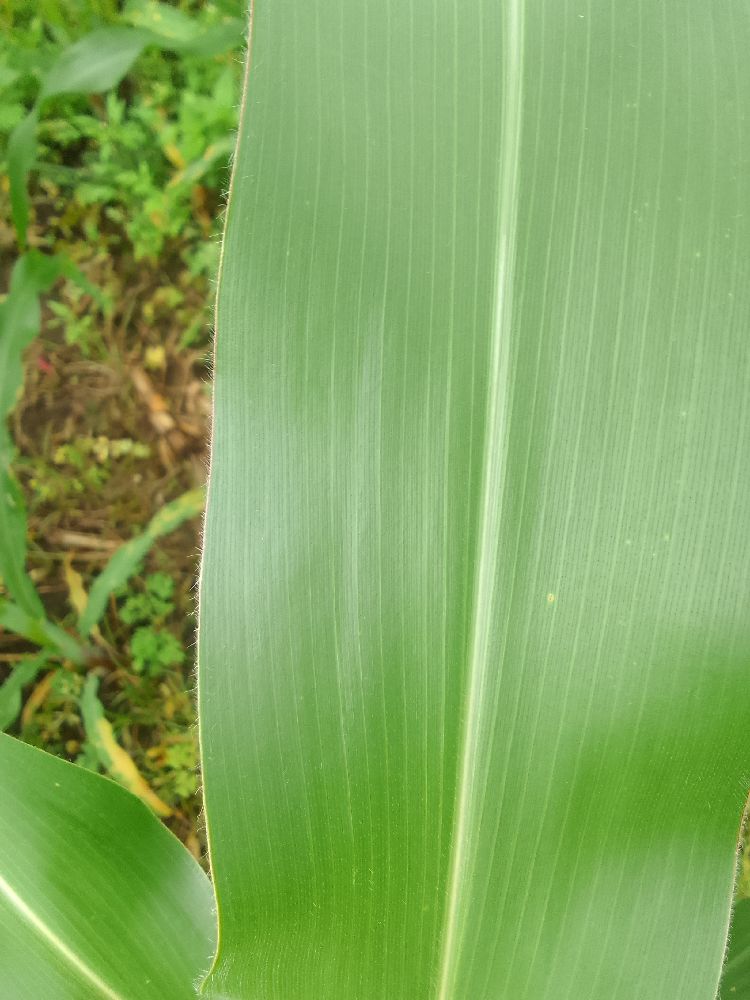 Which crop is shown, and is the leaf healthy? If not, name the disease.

maize, healthy
